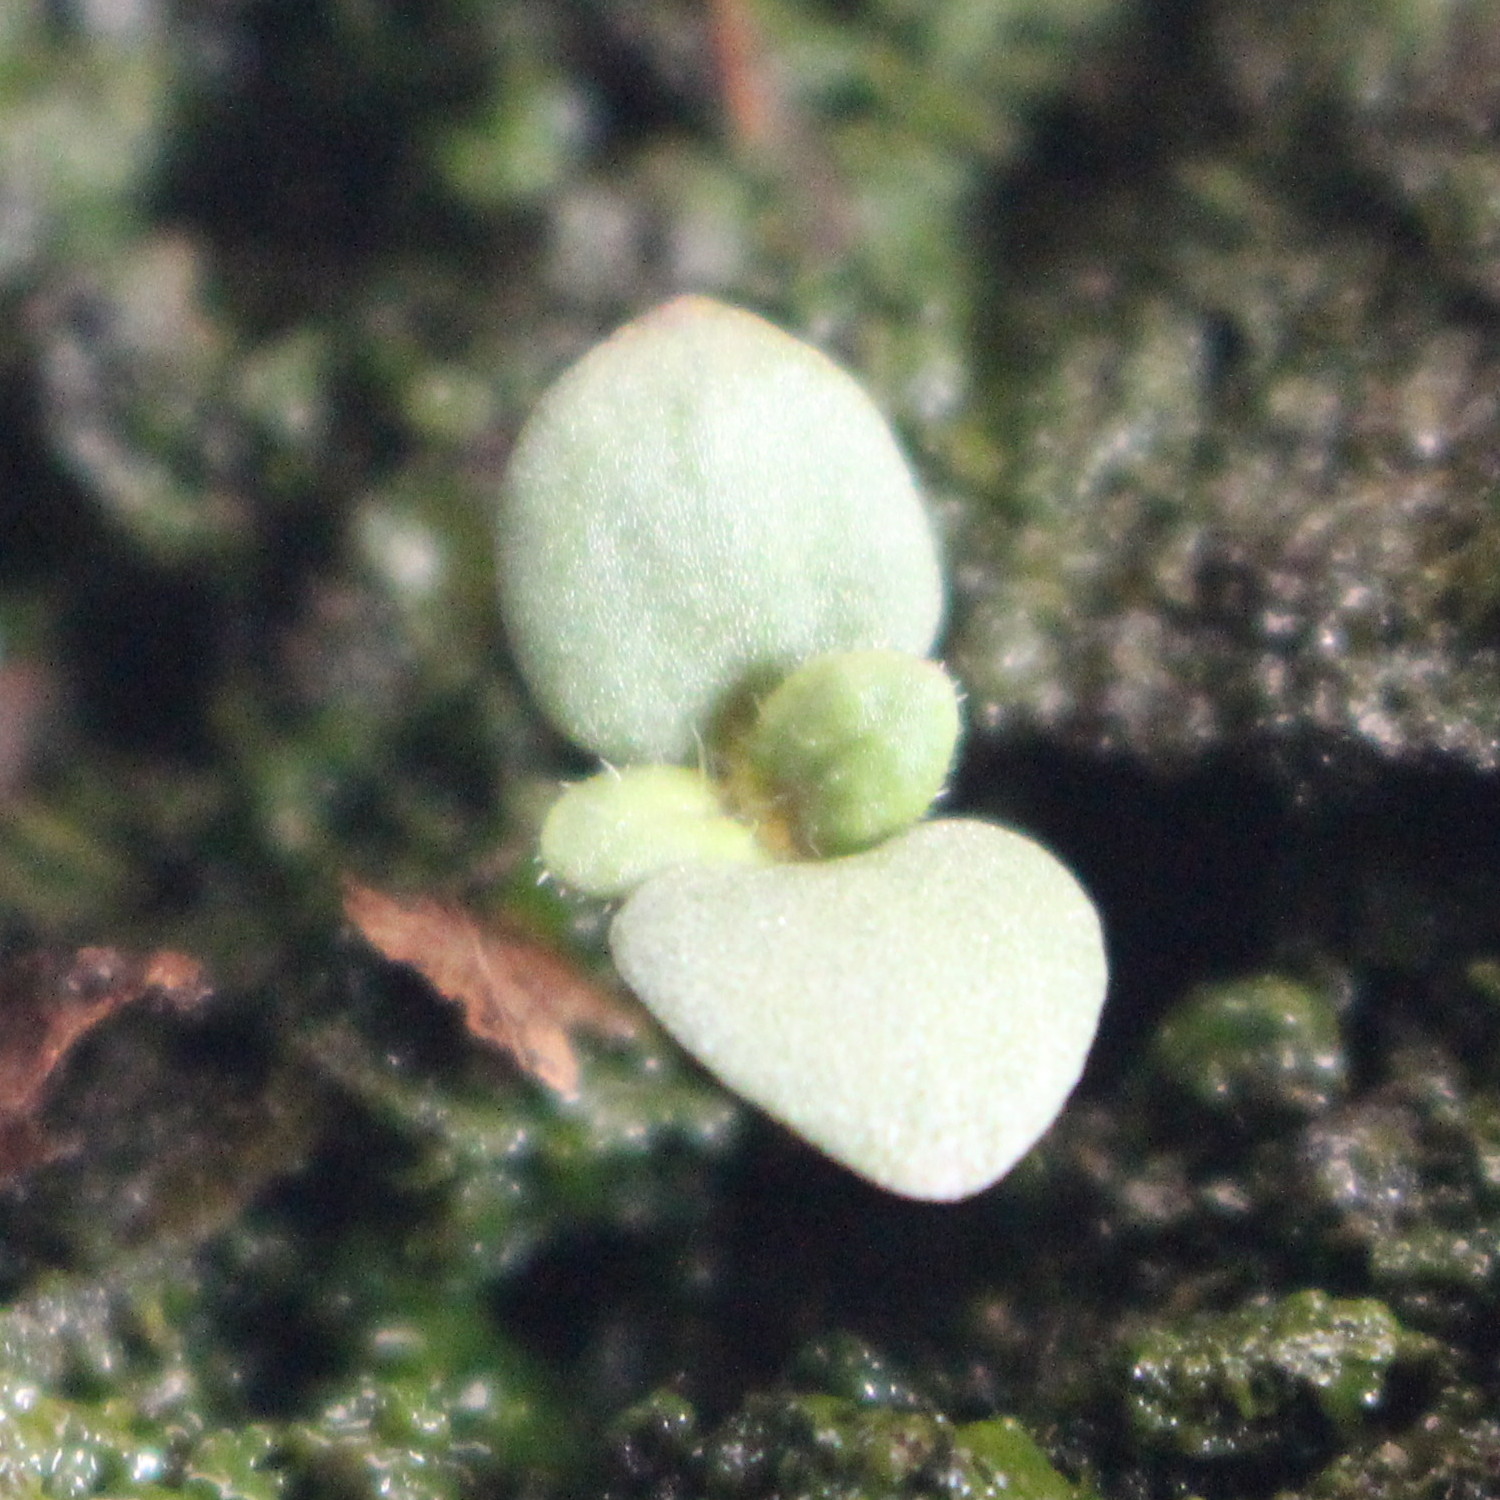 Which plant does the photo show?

Veronica persica
